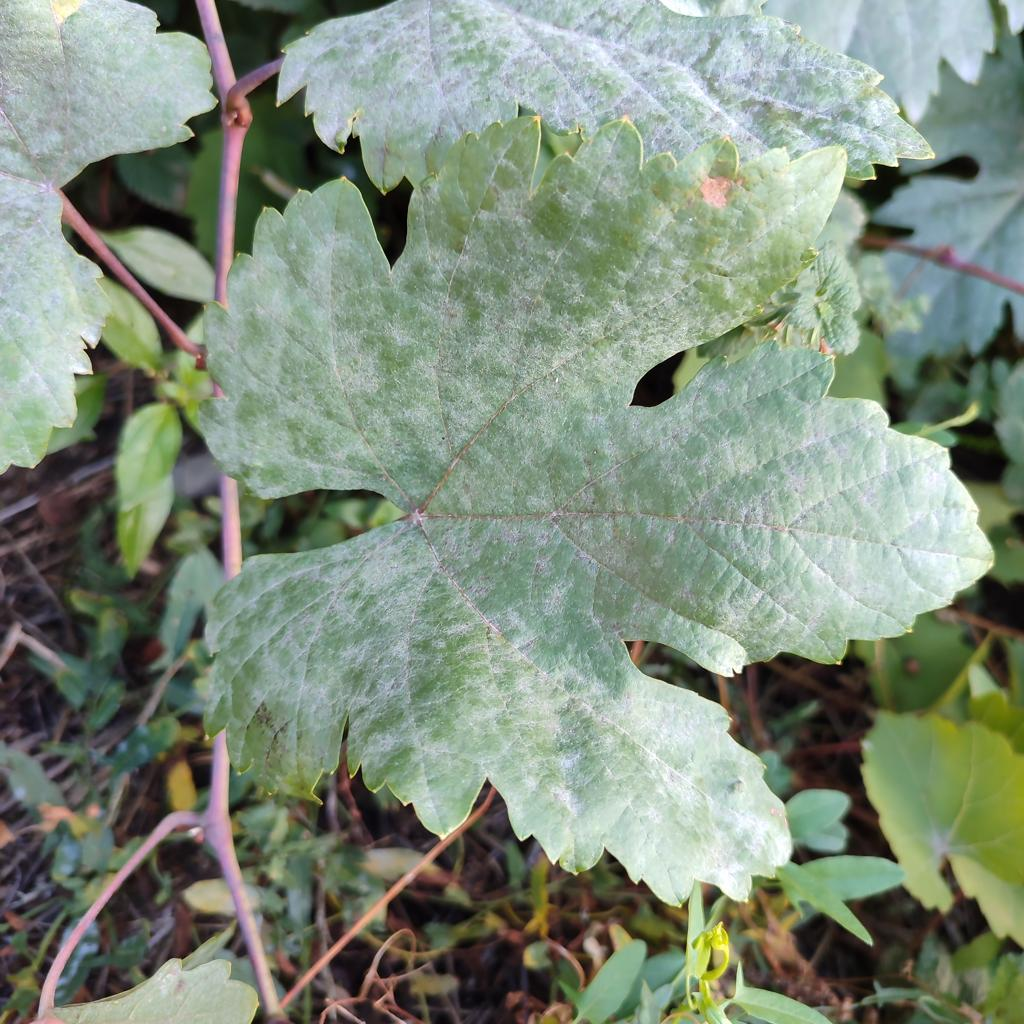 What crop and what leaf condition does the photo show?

grapevine, powdery mildew
